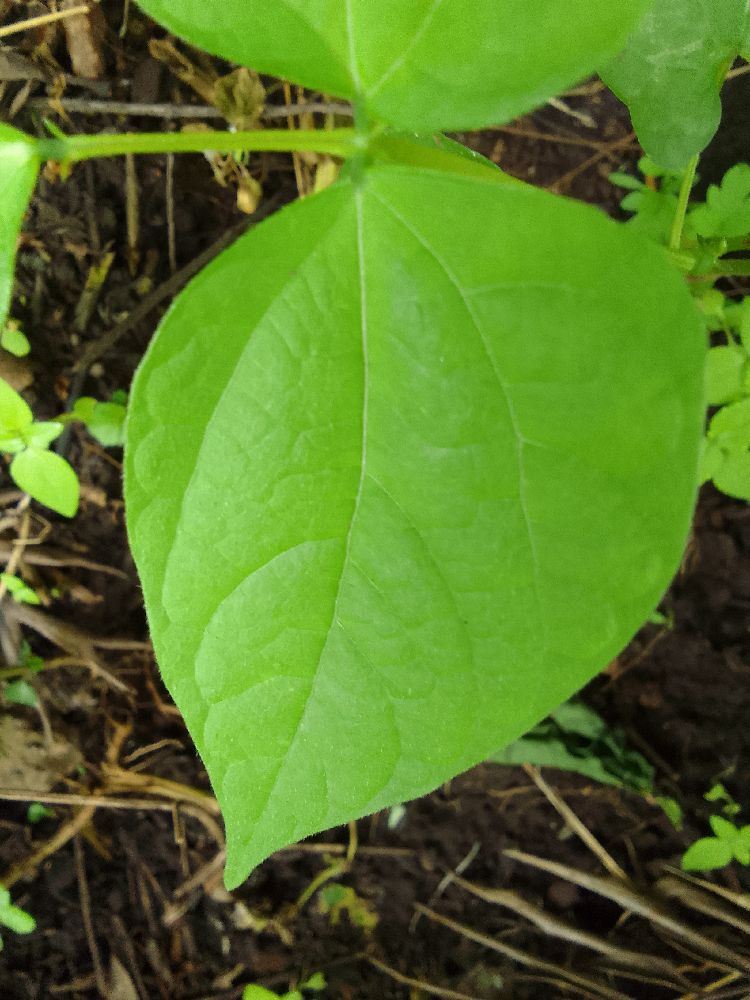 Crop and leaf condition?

common bean, healthy
